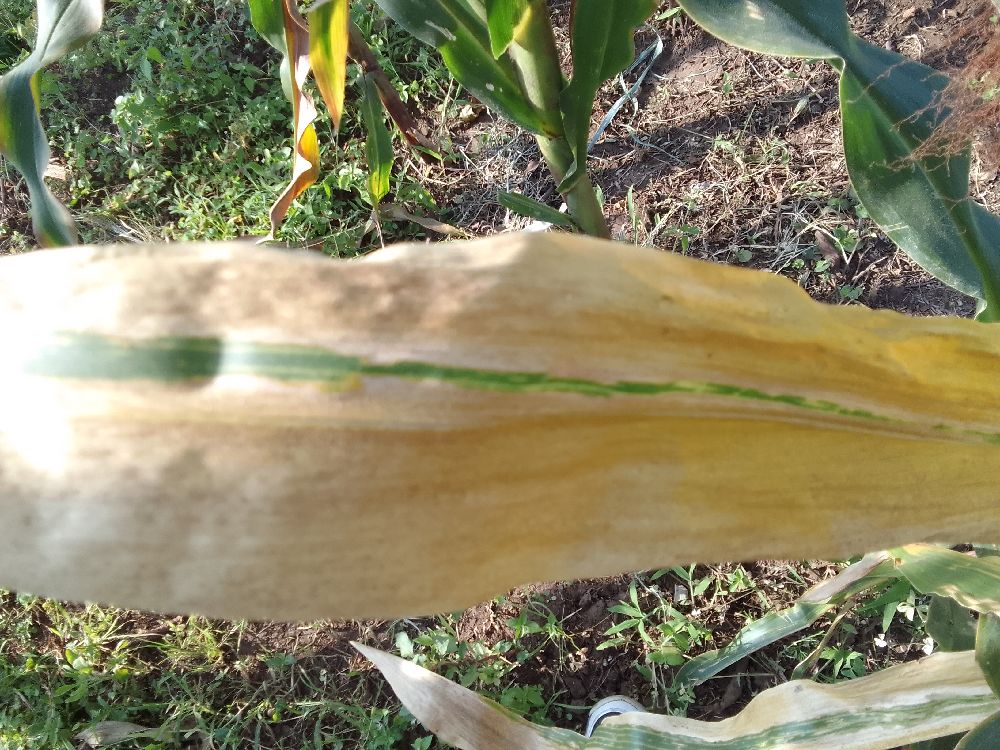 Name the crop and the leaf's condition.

maize, maize lethal necrosis
